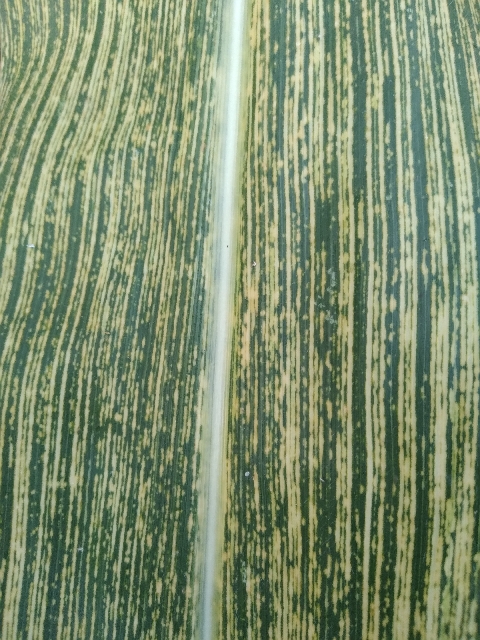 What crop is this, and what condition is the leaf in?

maize, maize streak virus
